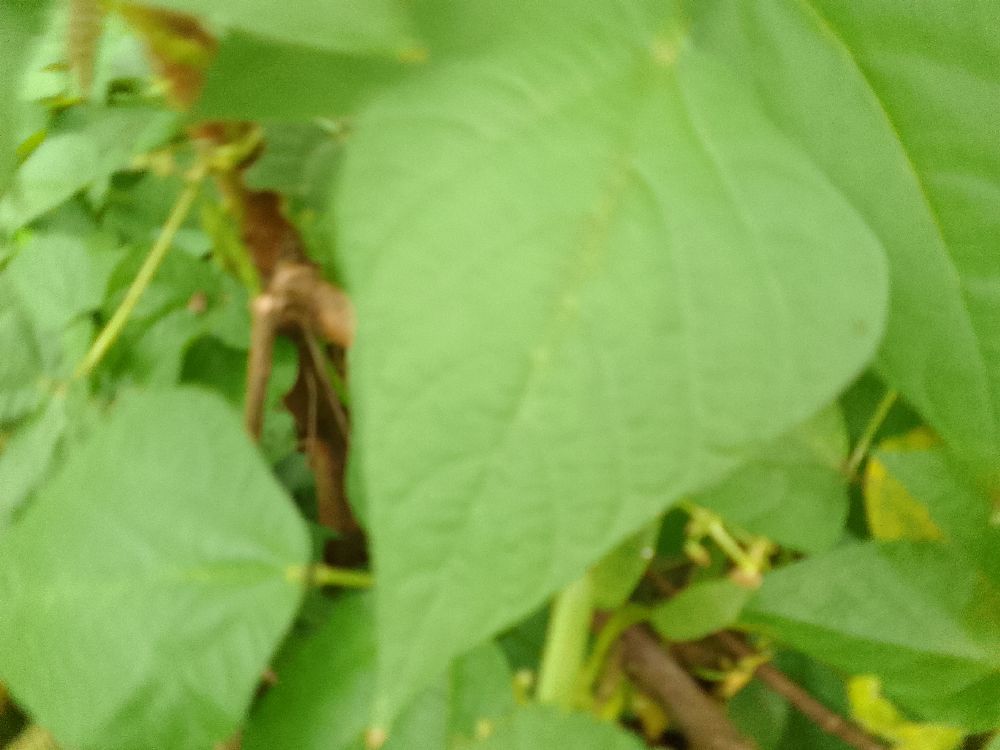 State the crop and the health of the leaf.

common bean, healthy
